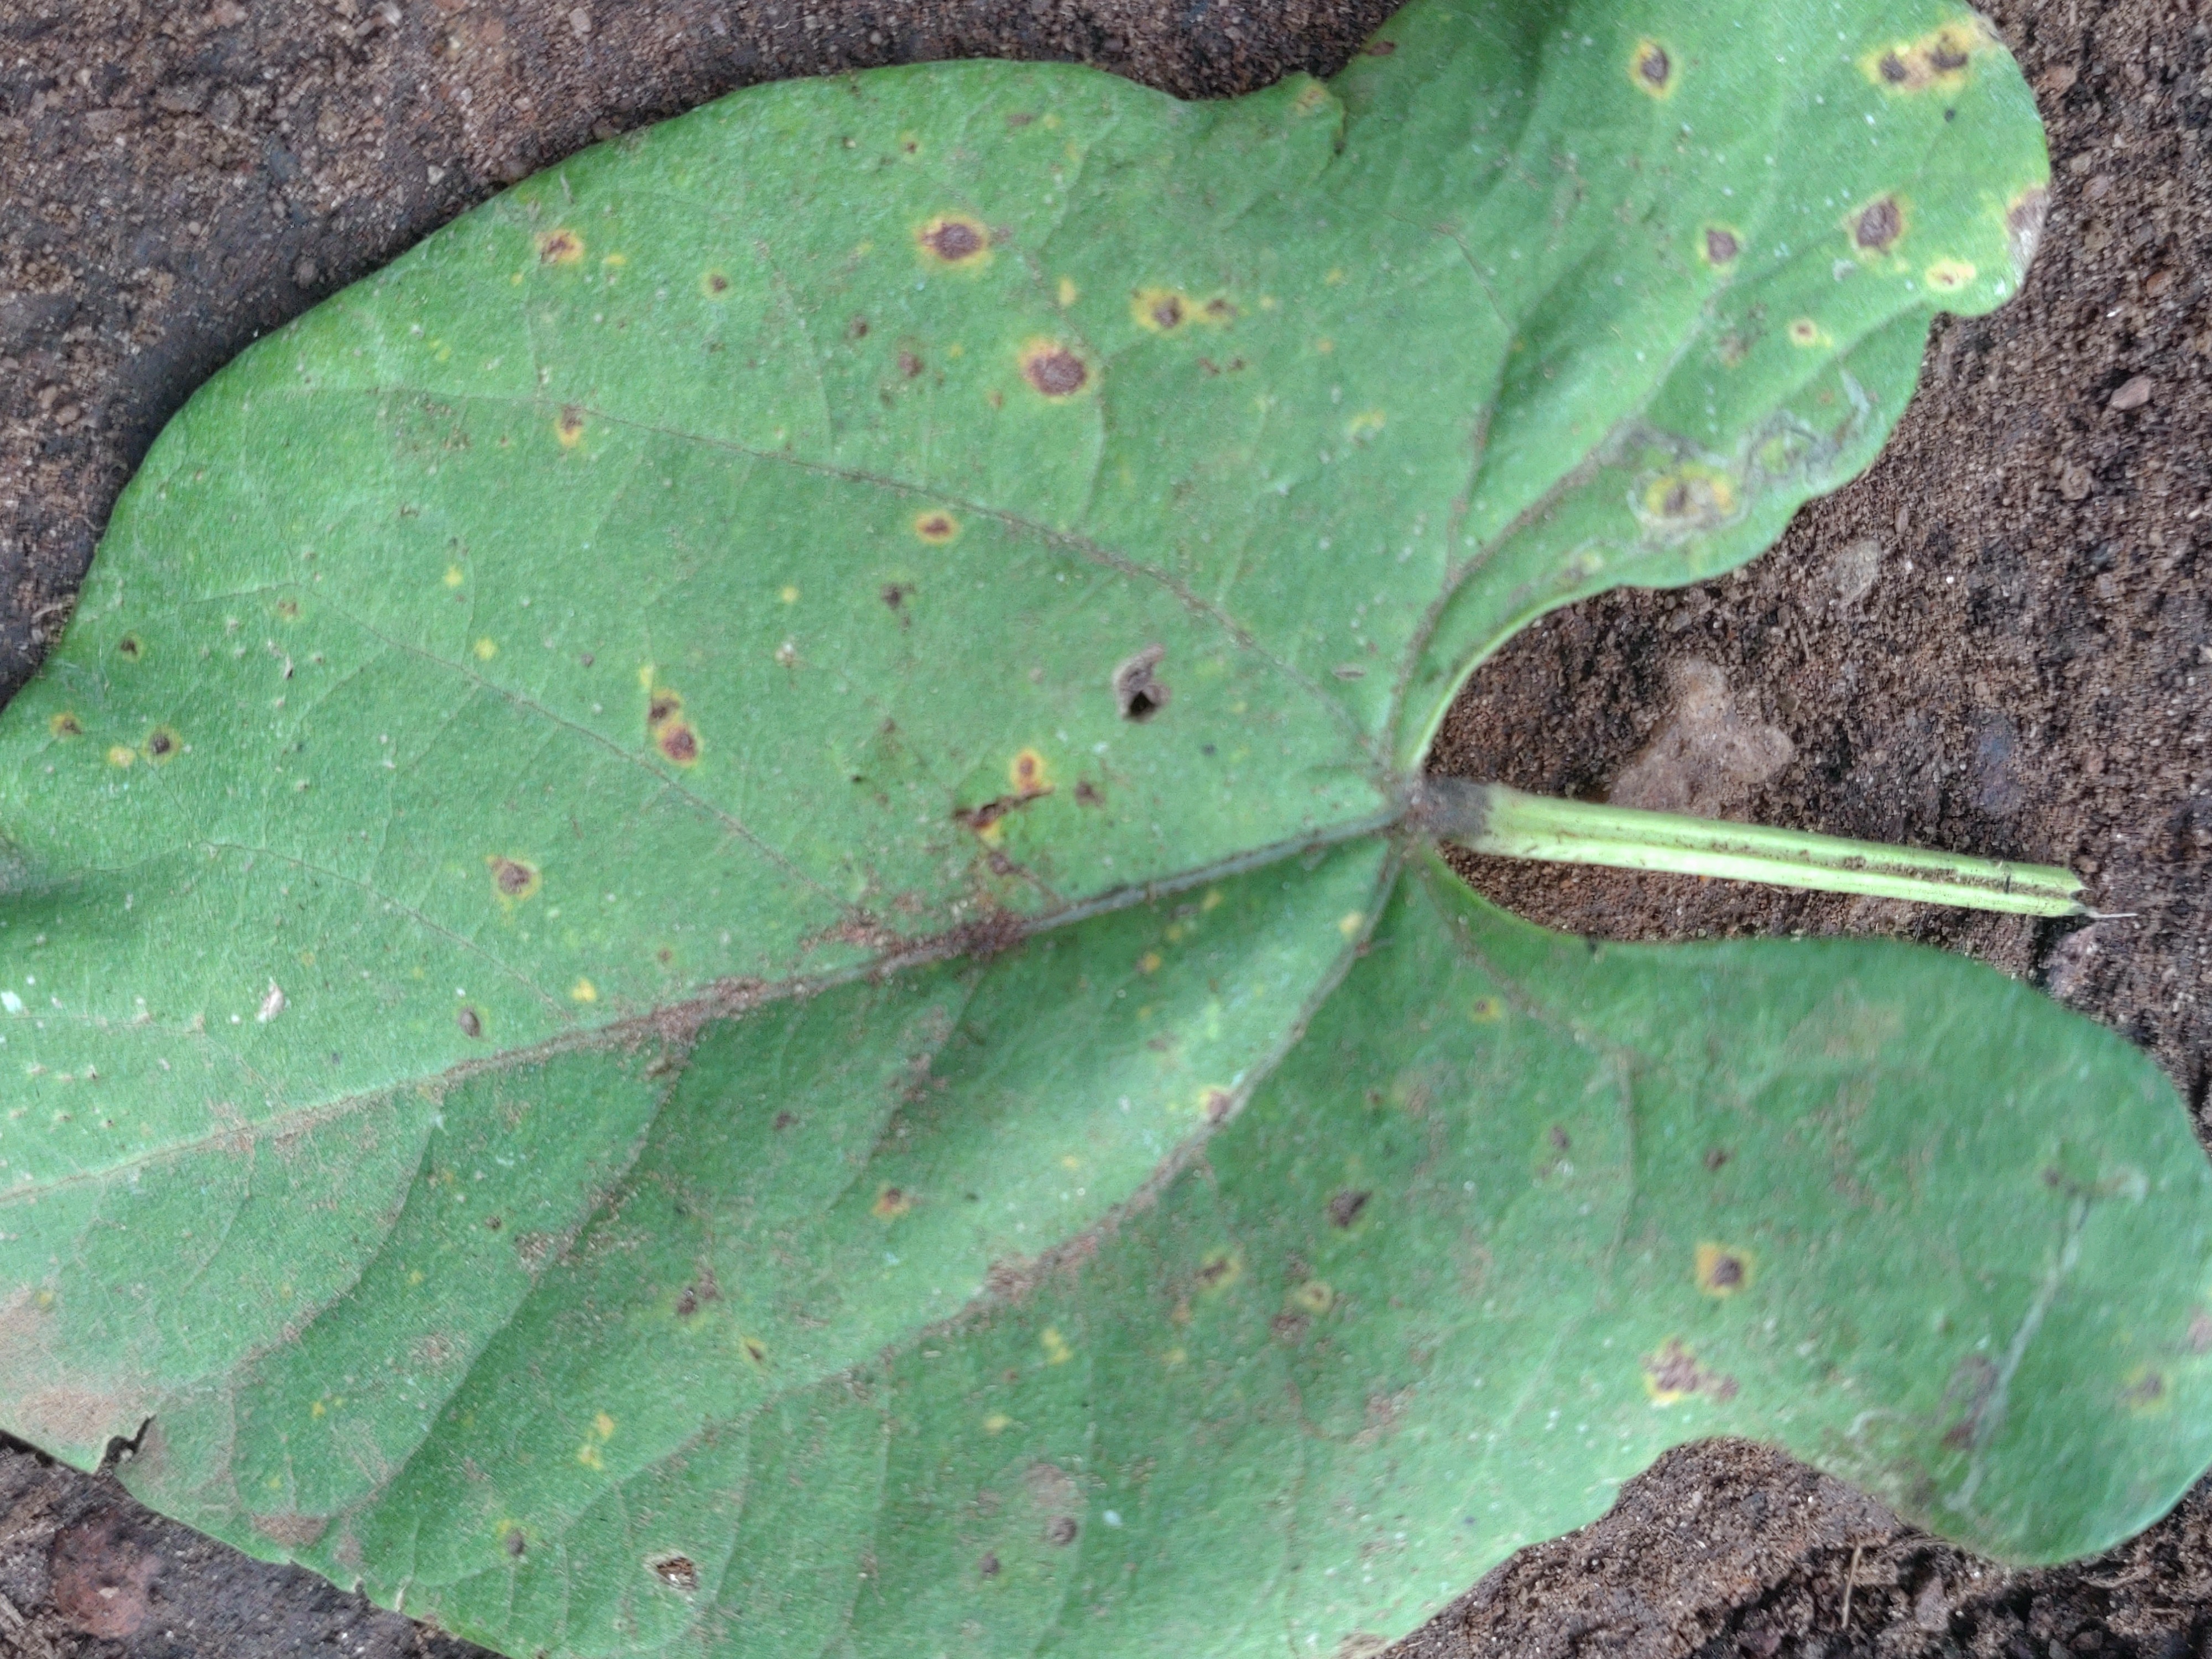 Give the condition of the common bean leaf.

anthracnose
